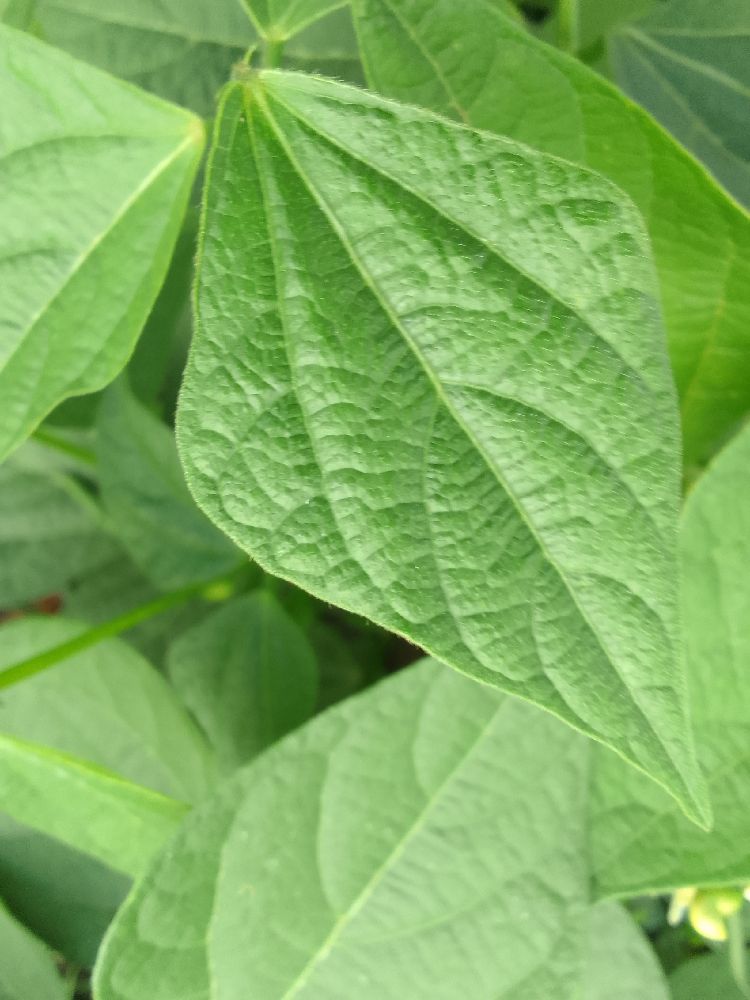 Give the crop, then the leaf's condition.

common bean, healthy
